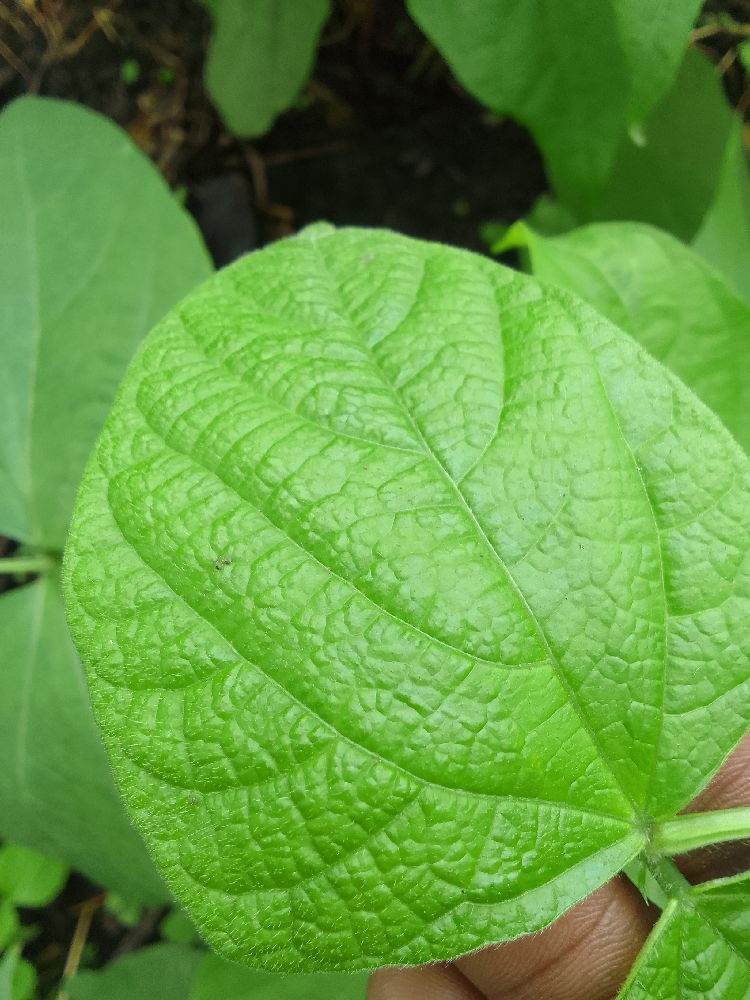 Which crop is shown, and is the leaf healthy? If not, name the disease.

common bean, healthy
